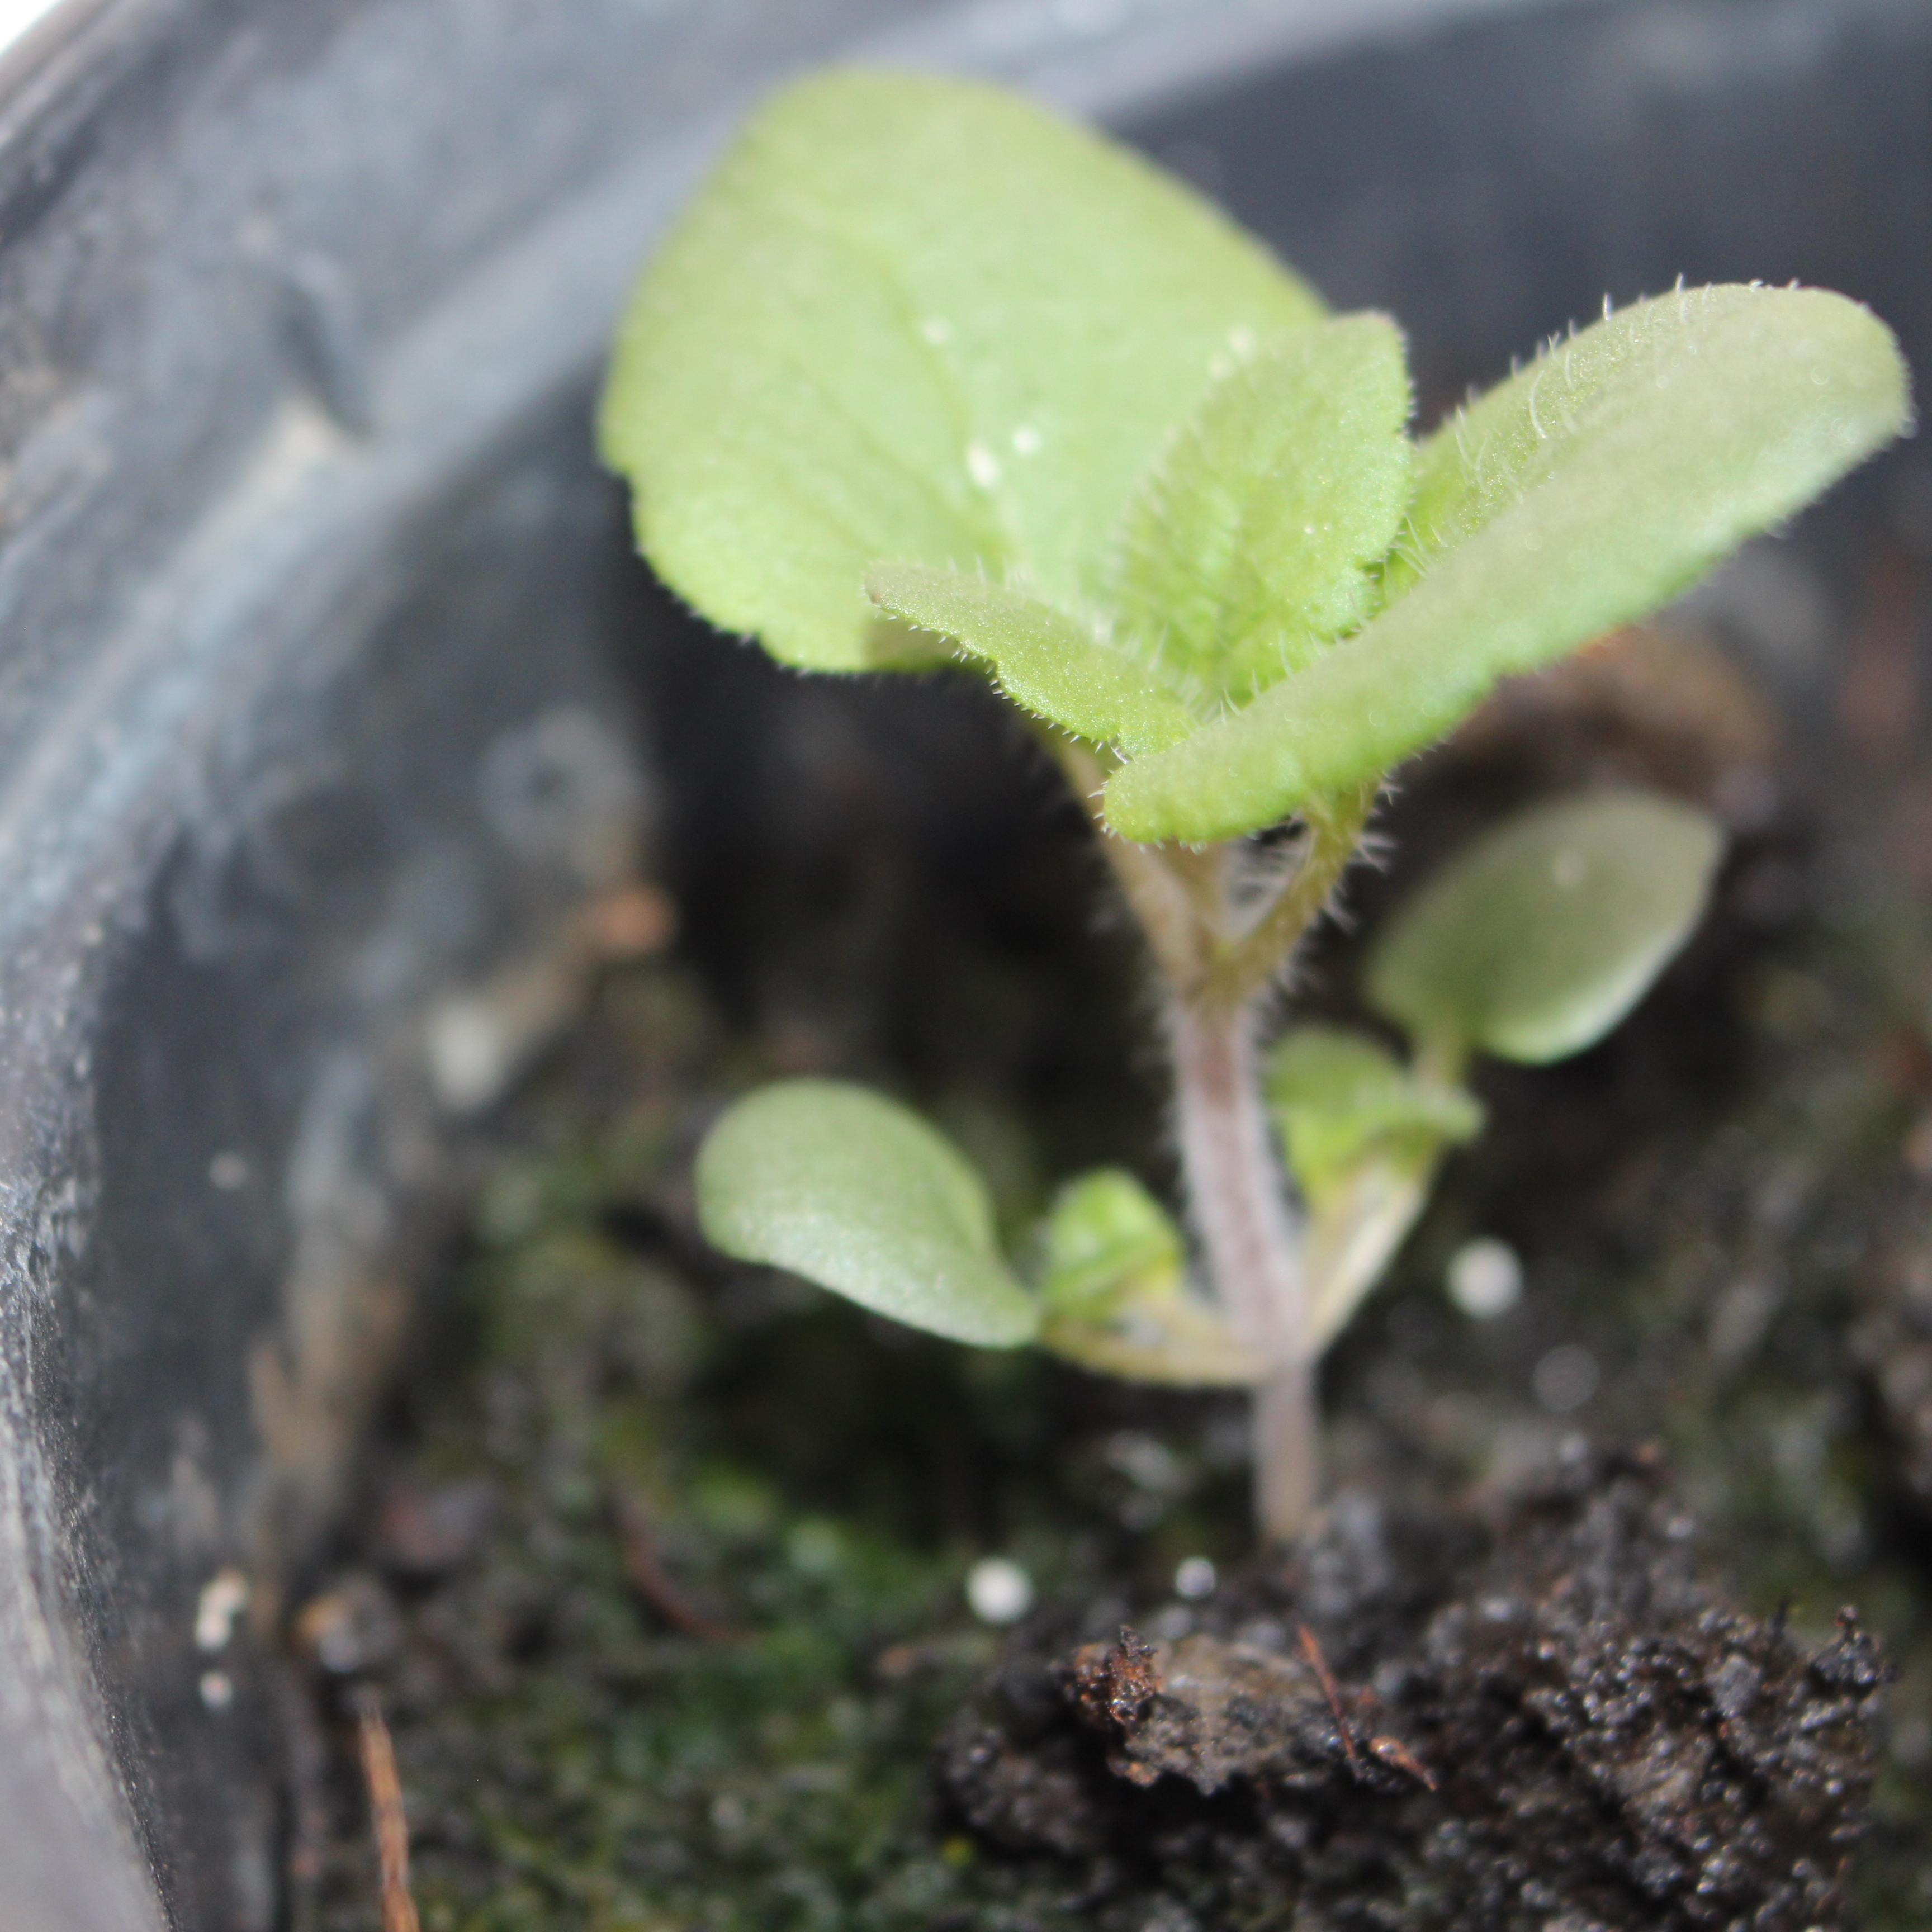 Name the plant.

Veronica persica
